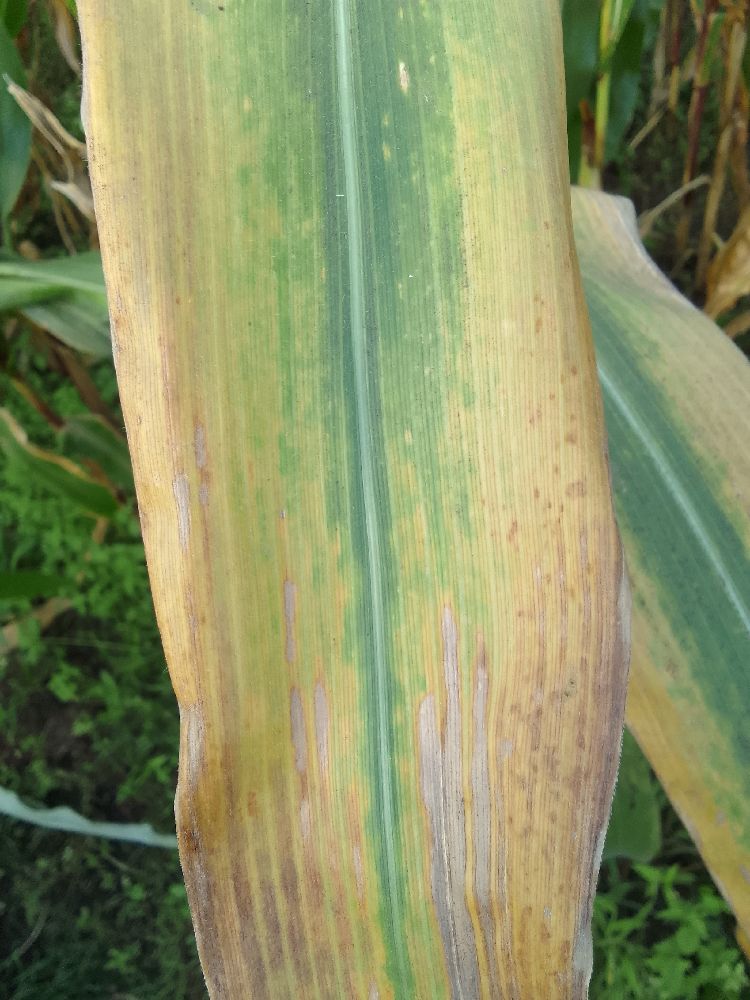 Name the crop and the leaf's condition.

maize, maize lethal necrosis
